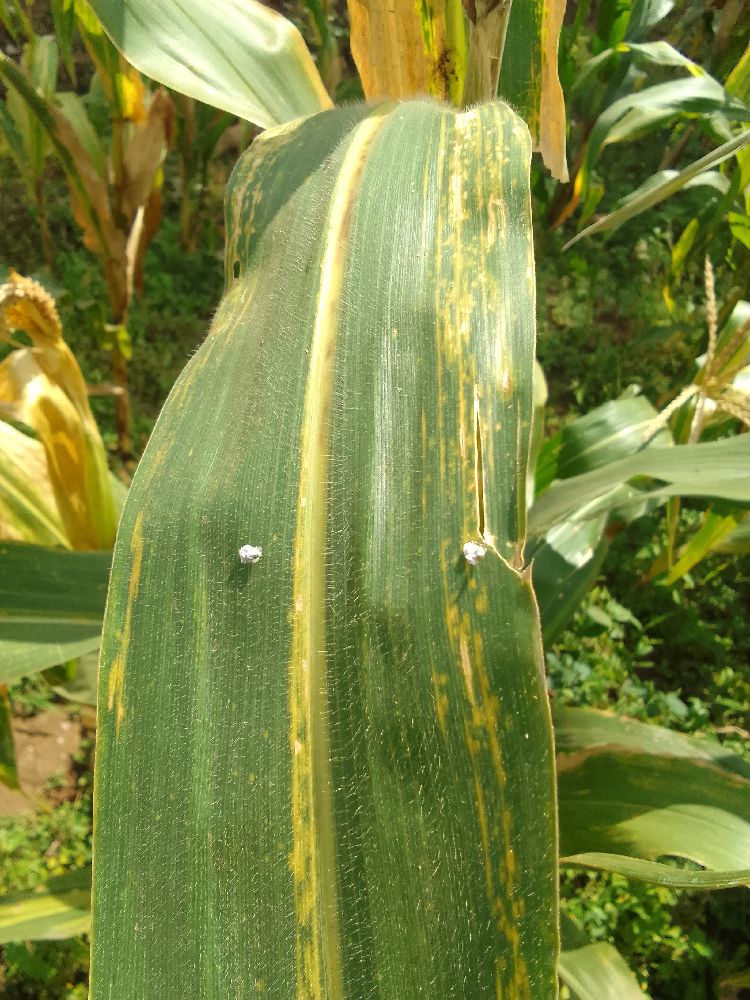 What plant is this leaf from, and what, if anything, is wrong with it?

maize, maize lethal necrosis
